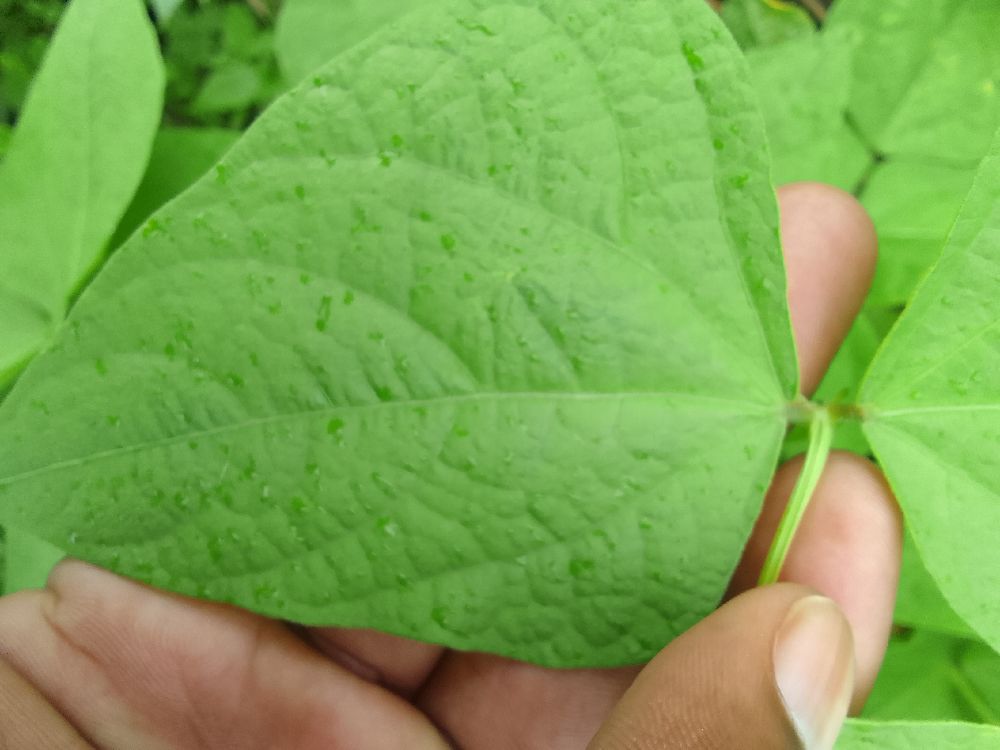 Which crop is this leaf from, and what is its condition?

common bean, healthy
